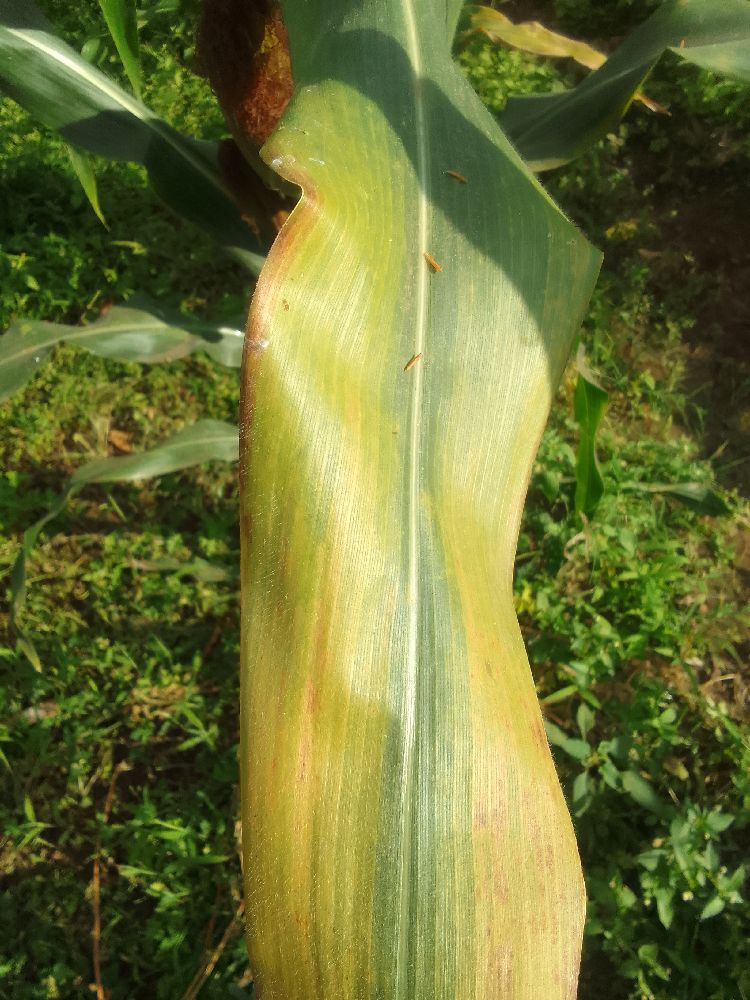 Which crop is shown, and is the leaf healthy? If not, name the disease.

maize, maize lethal necrosis
